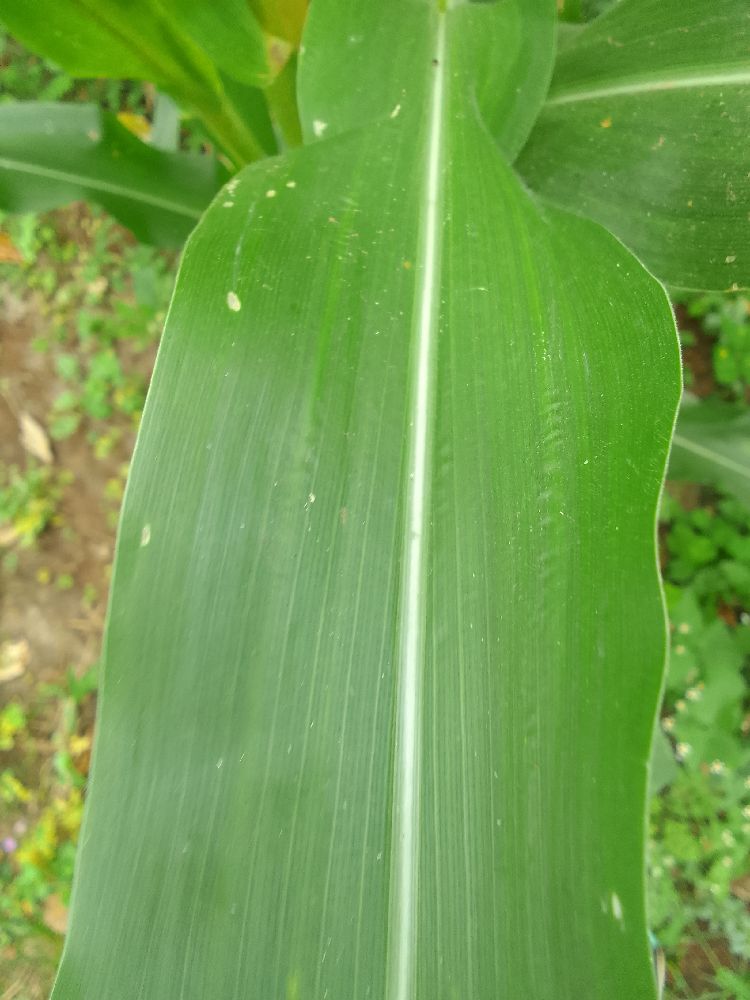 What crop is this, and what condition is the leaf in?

maize, healthy
